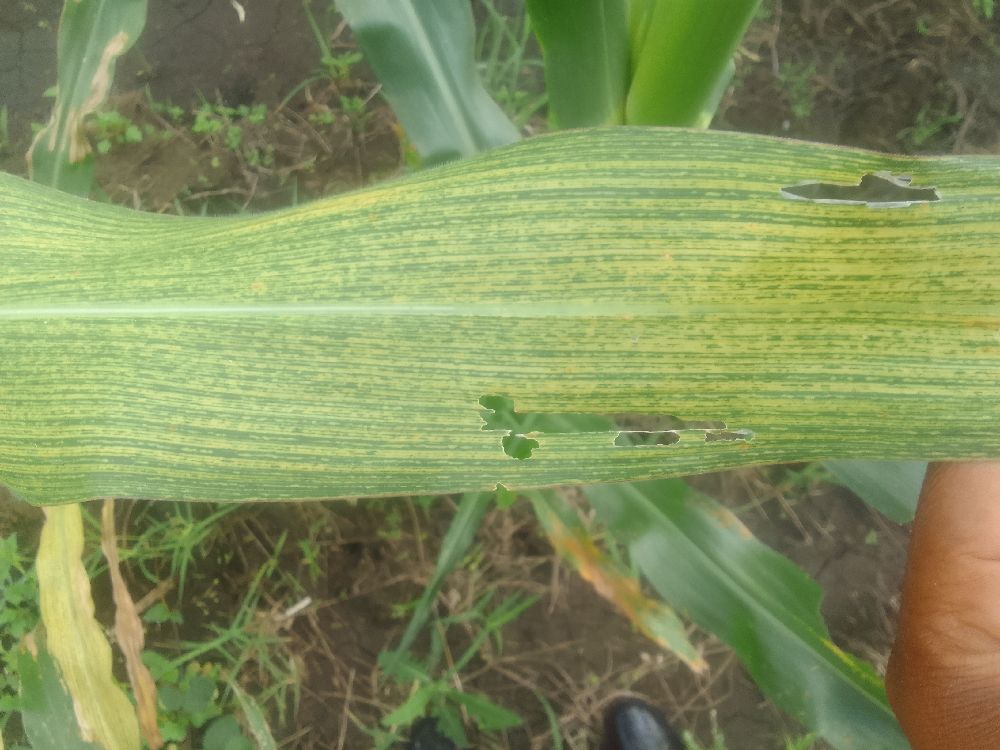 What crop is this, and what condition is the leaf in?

maize, maize streak virus
